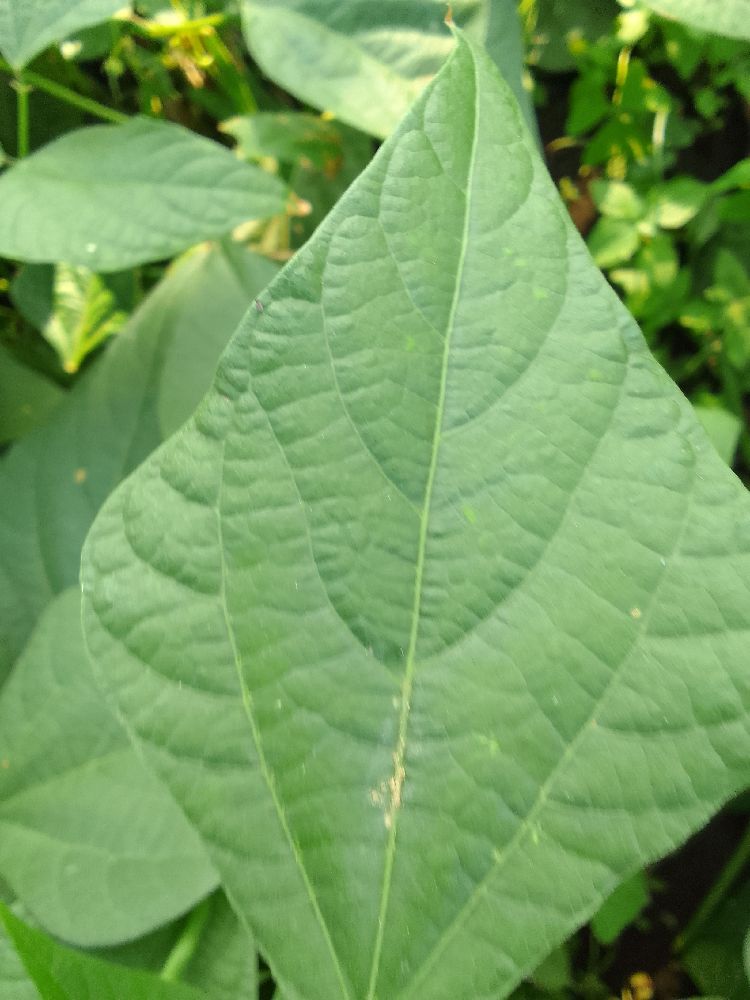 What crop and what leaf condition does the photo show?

common bean, healthy
